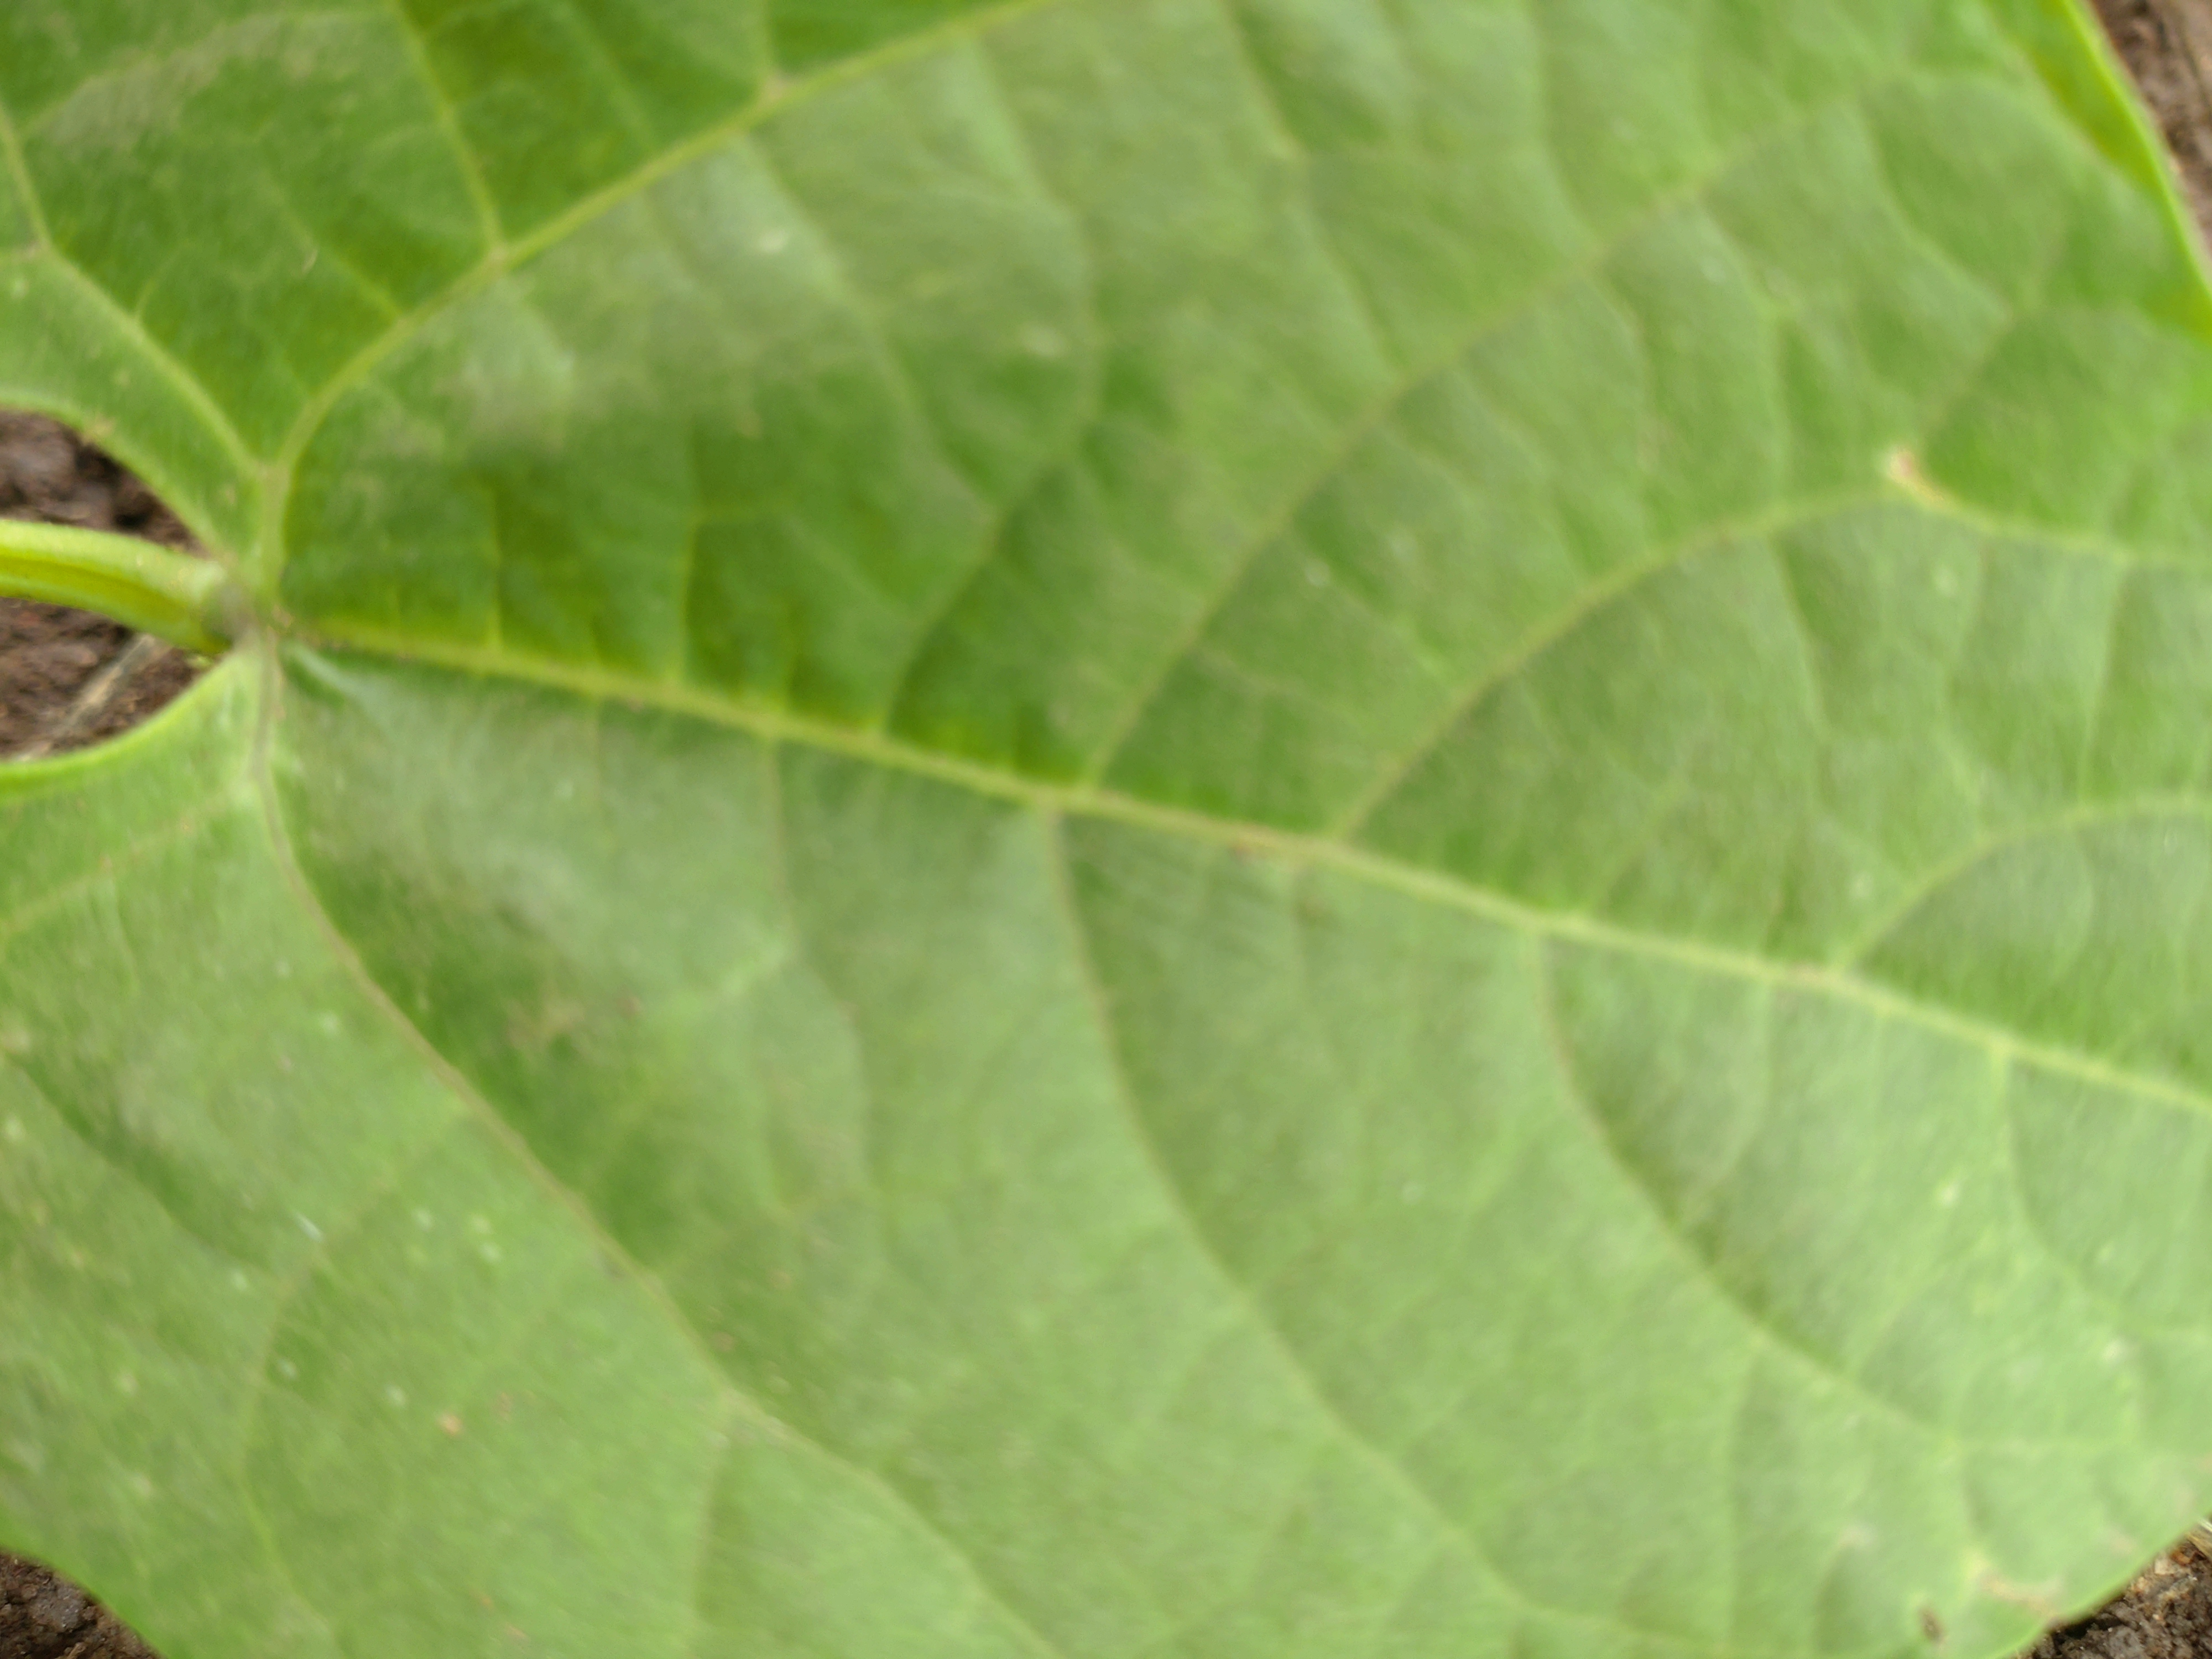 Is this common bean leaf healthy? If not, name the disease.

healthy
